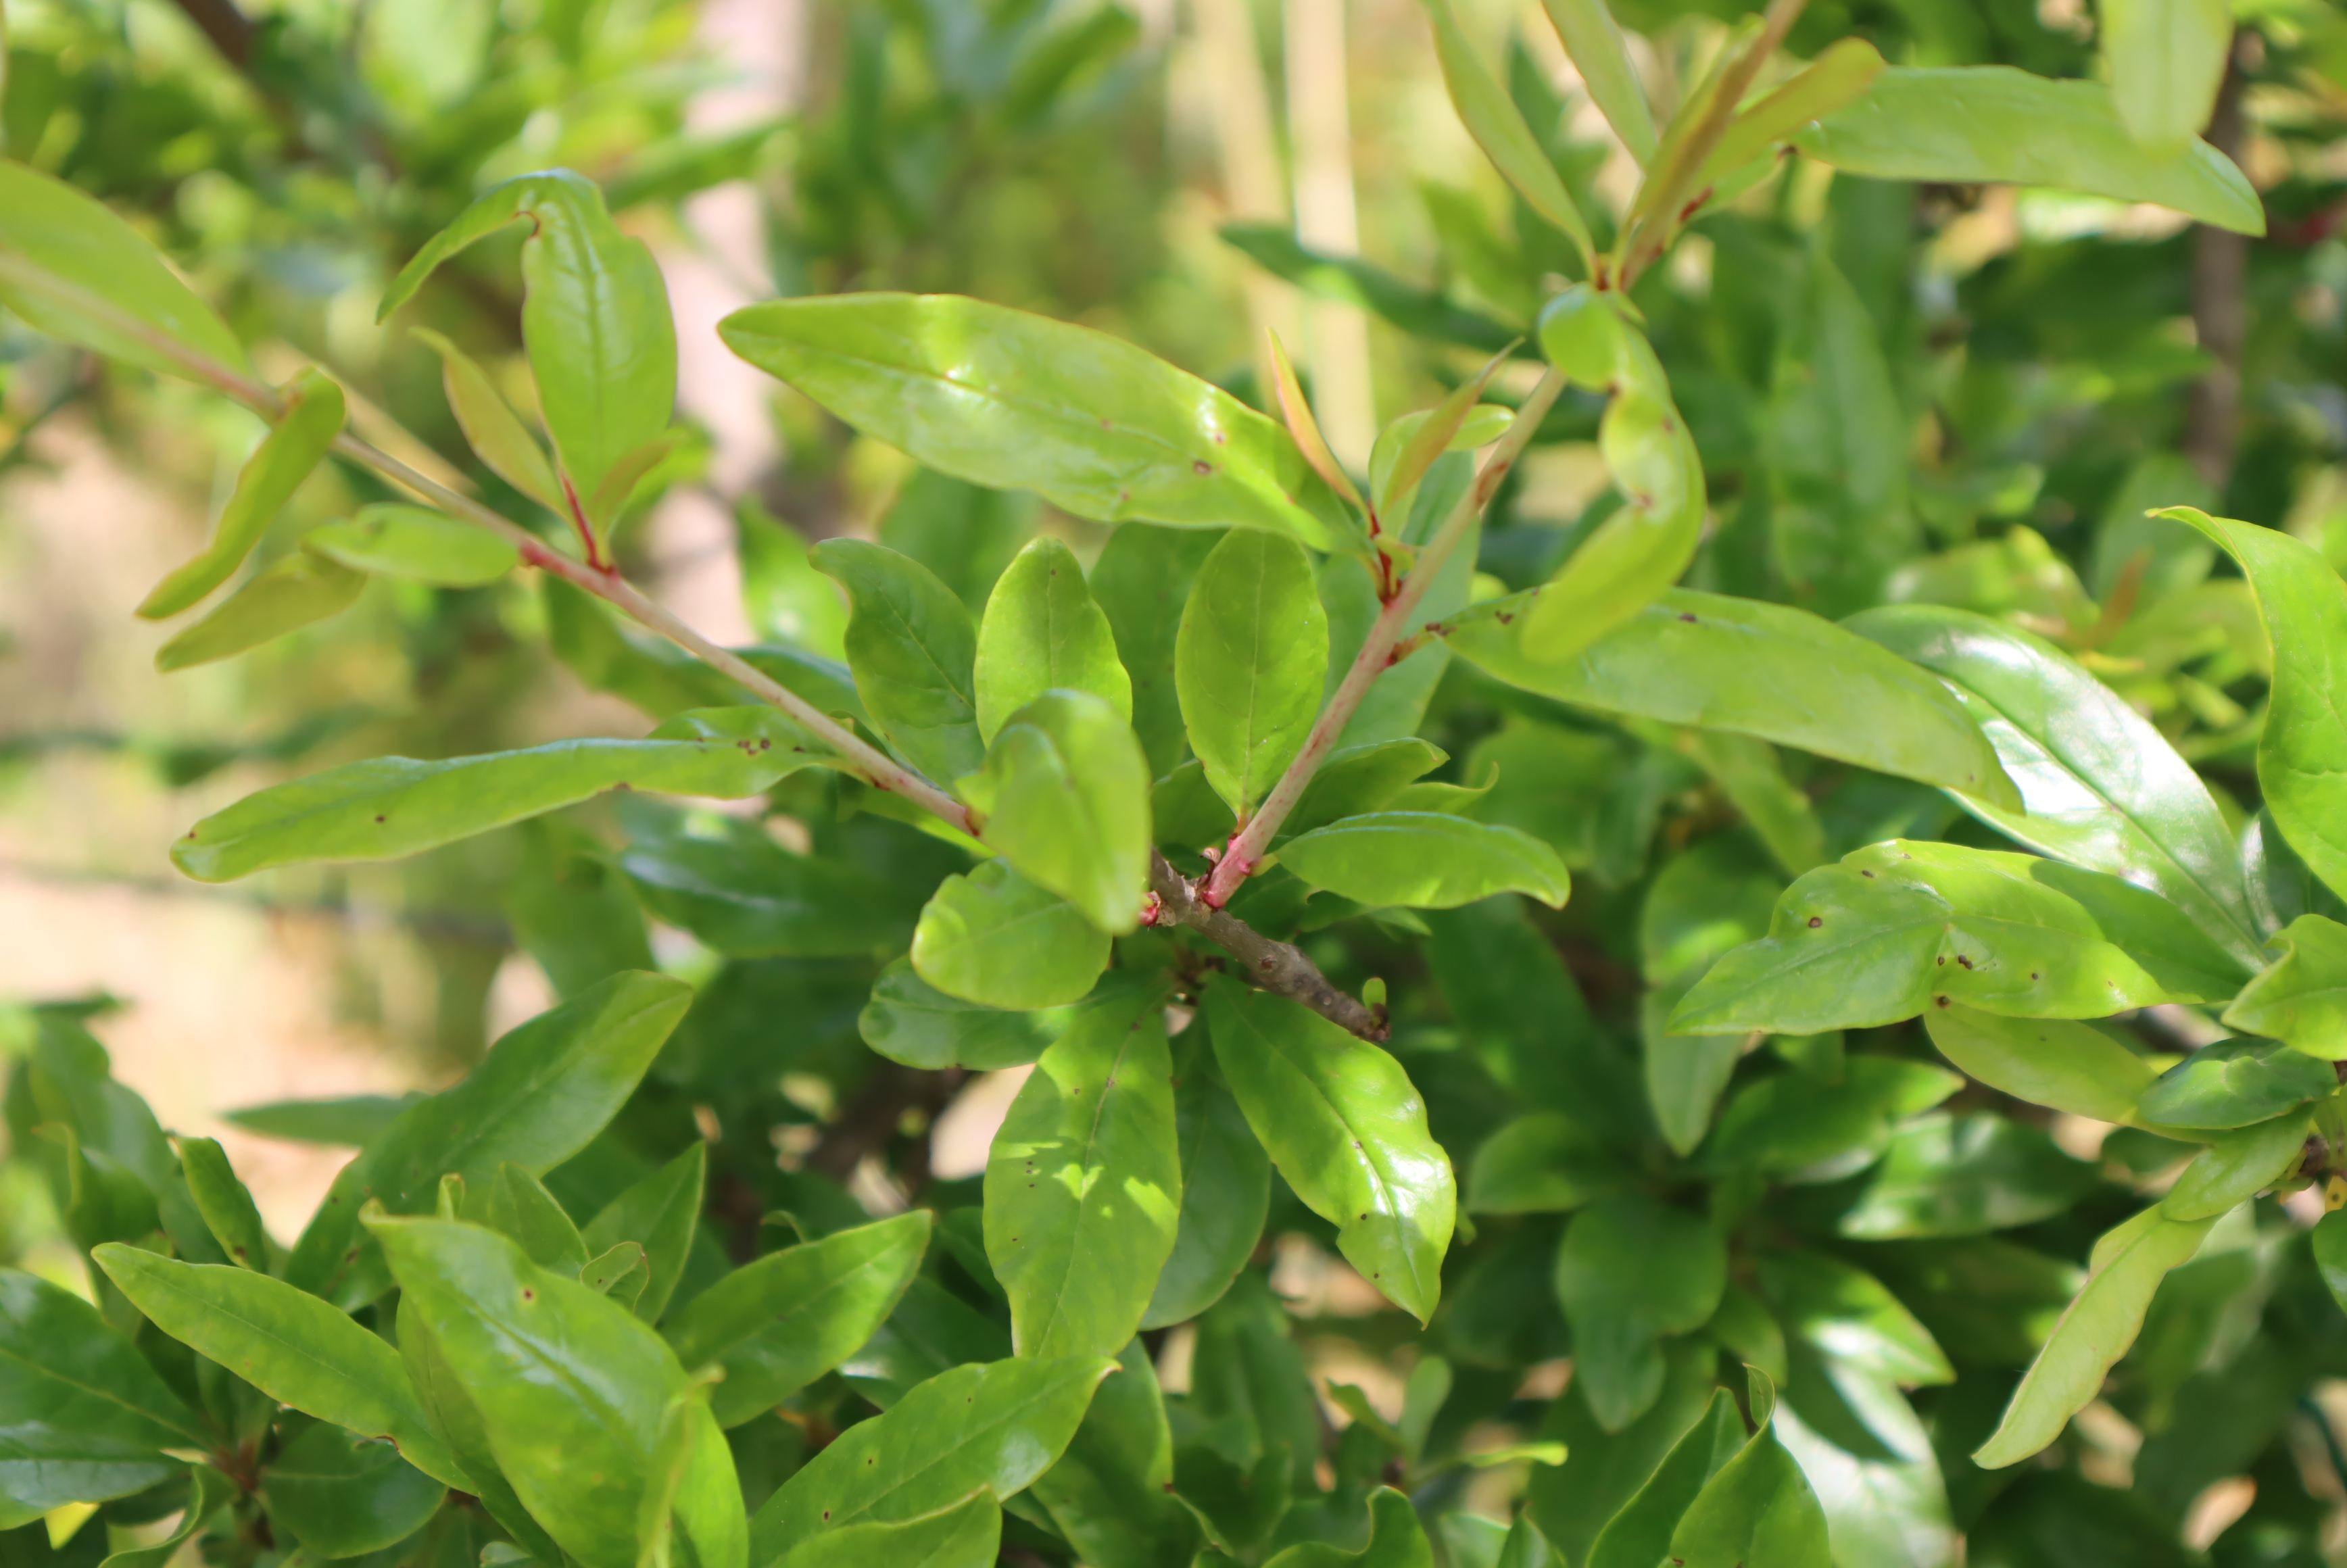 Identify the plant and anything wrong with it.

pomegranate, aphids, coniella granati
